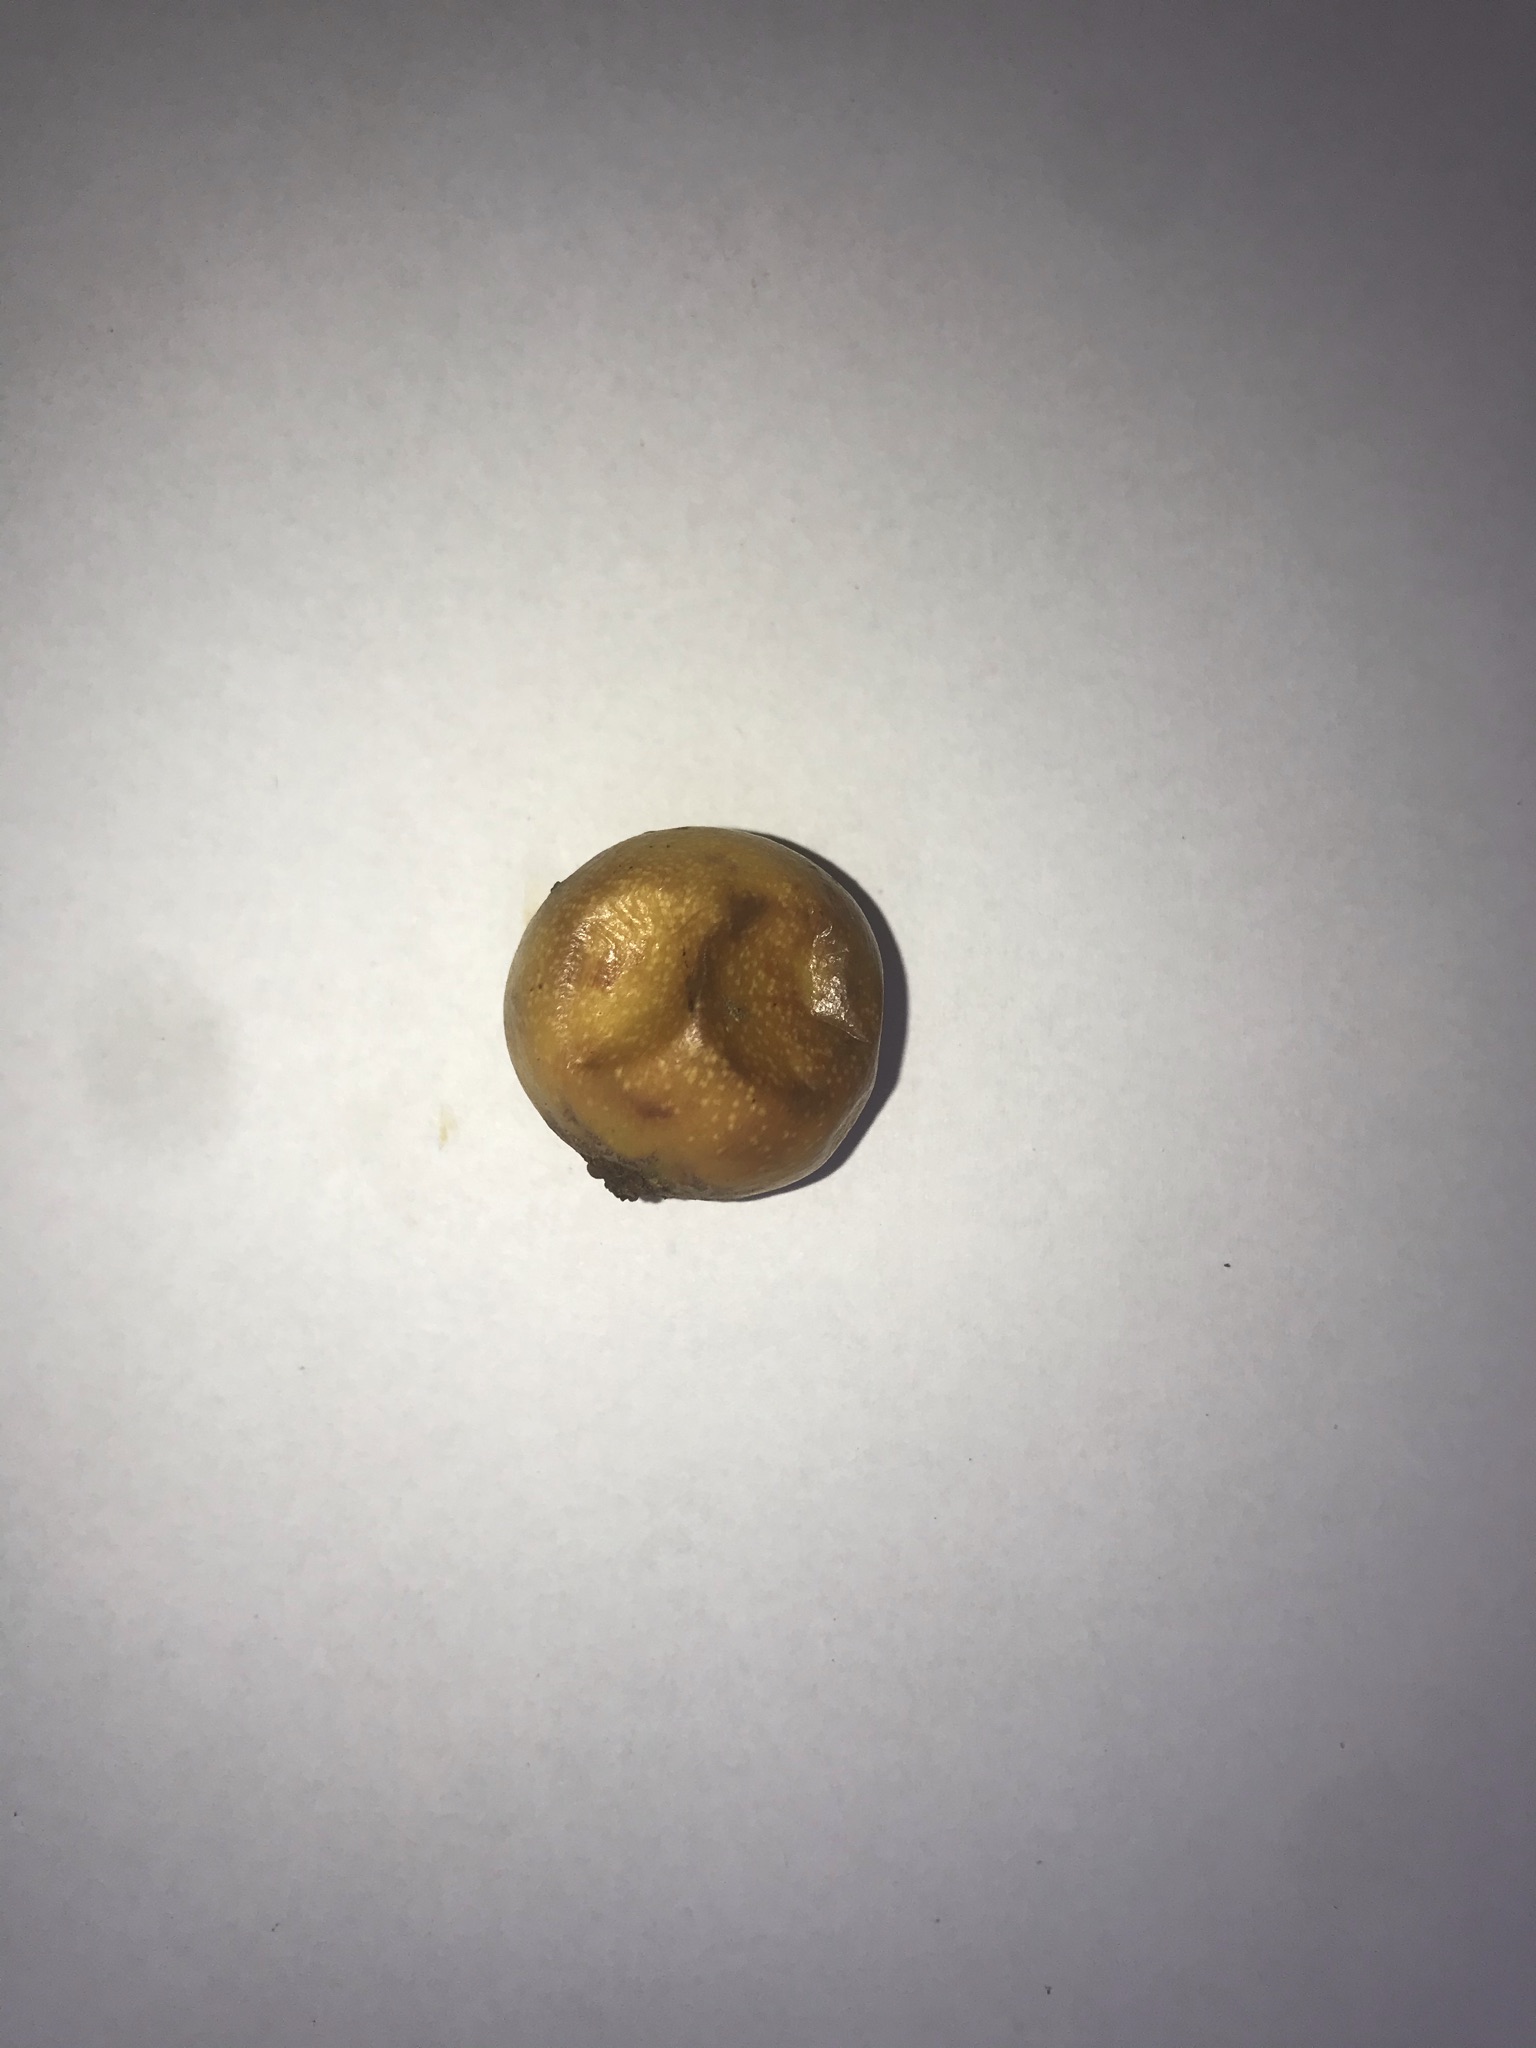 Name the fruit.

abiu
